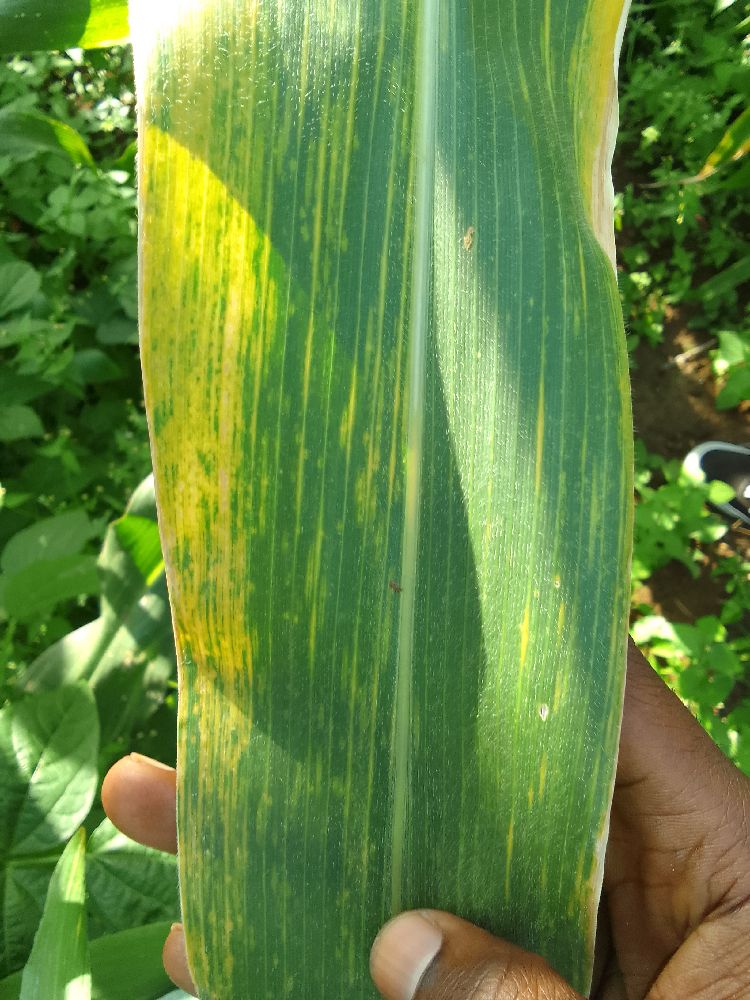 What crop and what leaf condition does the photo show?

maize, maize lethal necrosis
